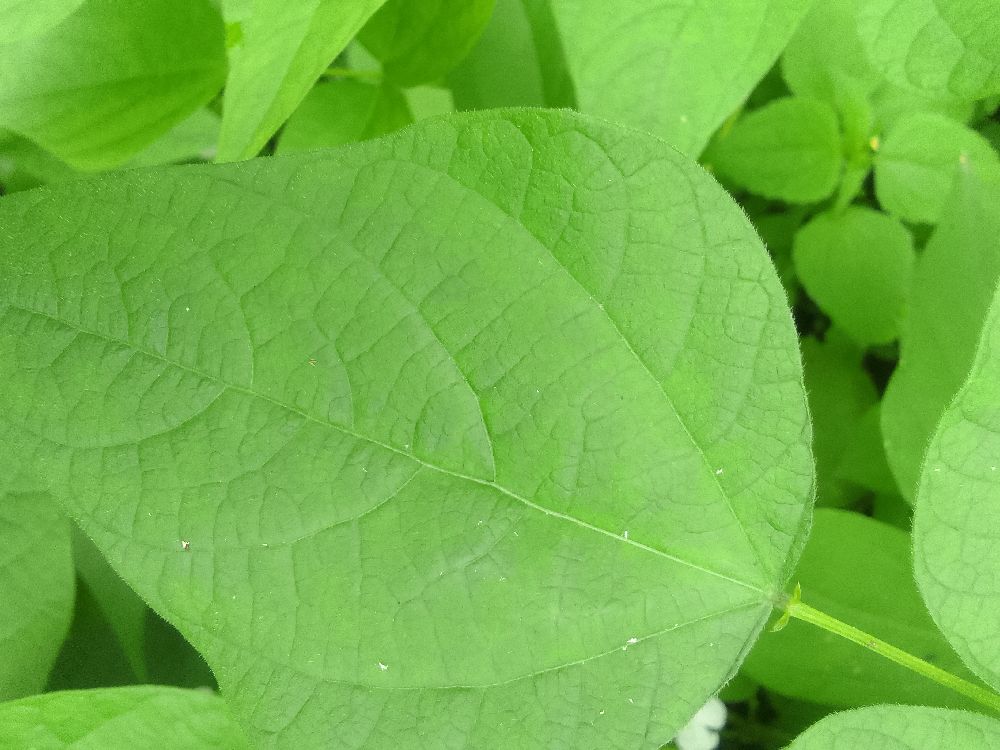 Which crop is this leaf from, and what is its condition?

common bean, healthy
